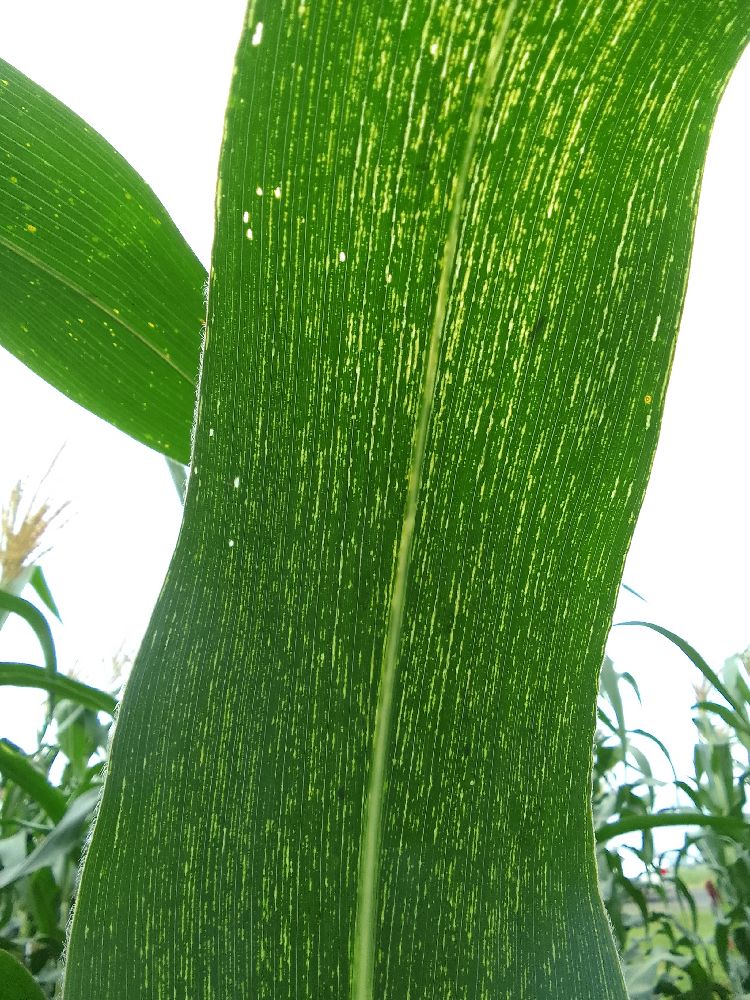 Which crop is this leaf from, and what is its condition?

maize, maize streak virus
